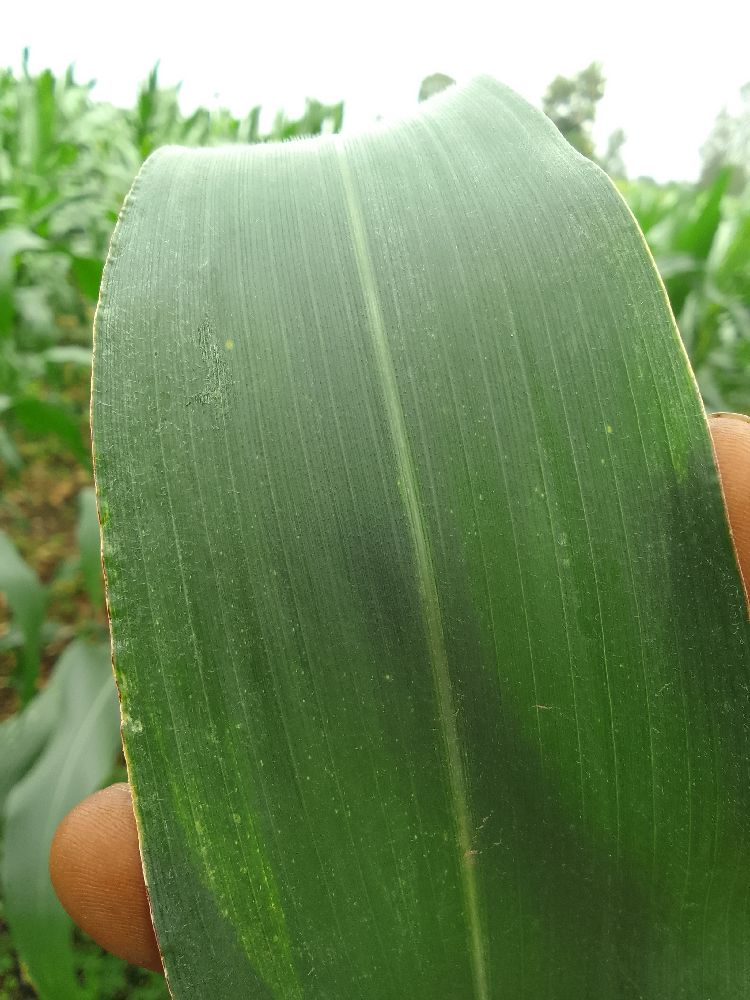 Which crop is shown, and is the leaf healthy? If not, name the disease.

maize, healthy
